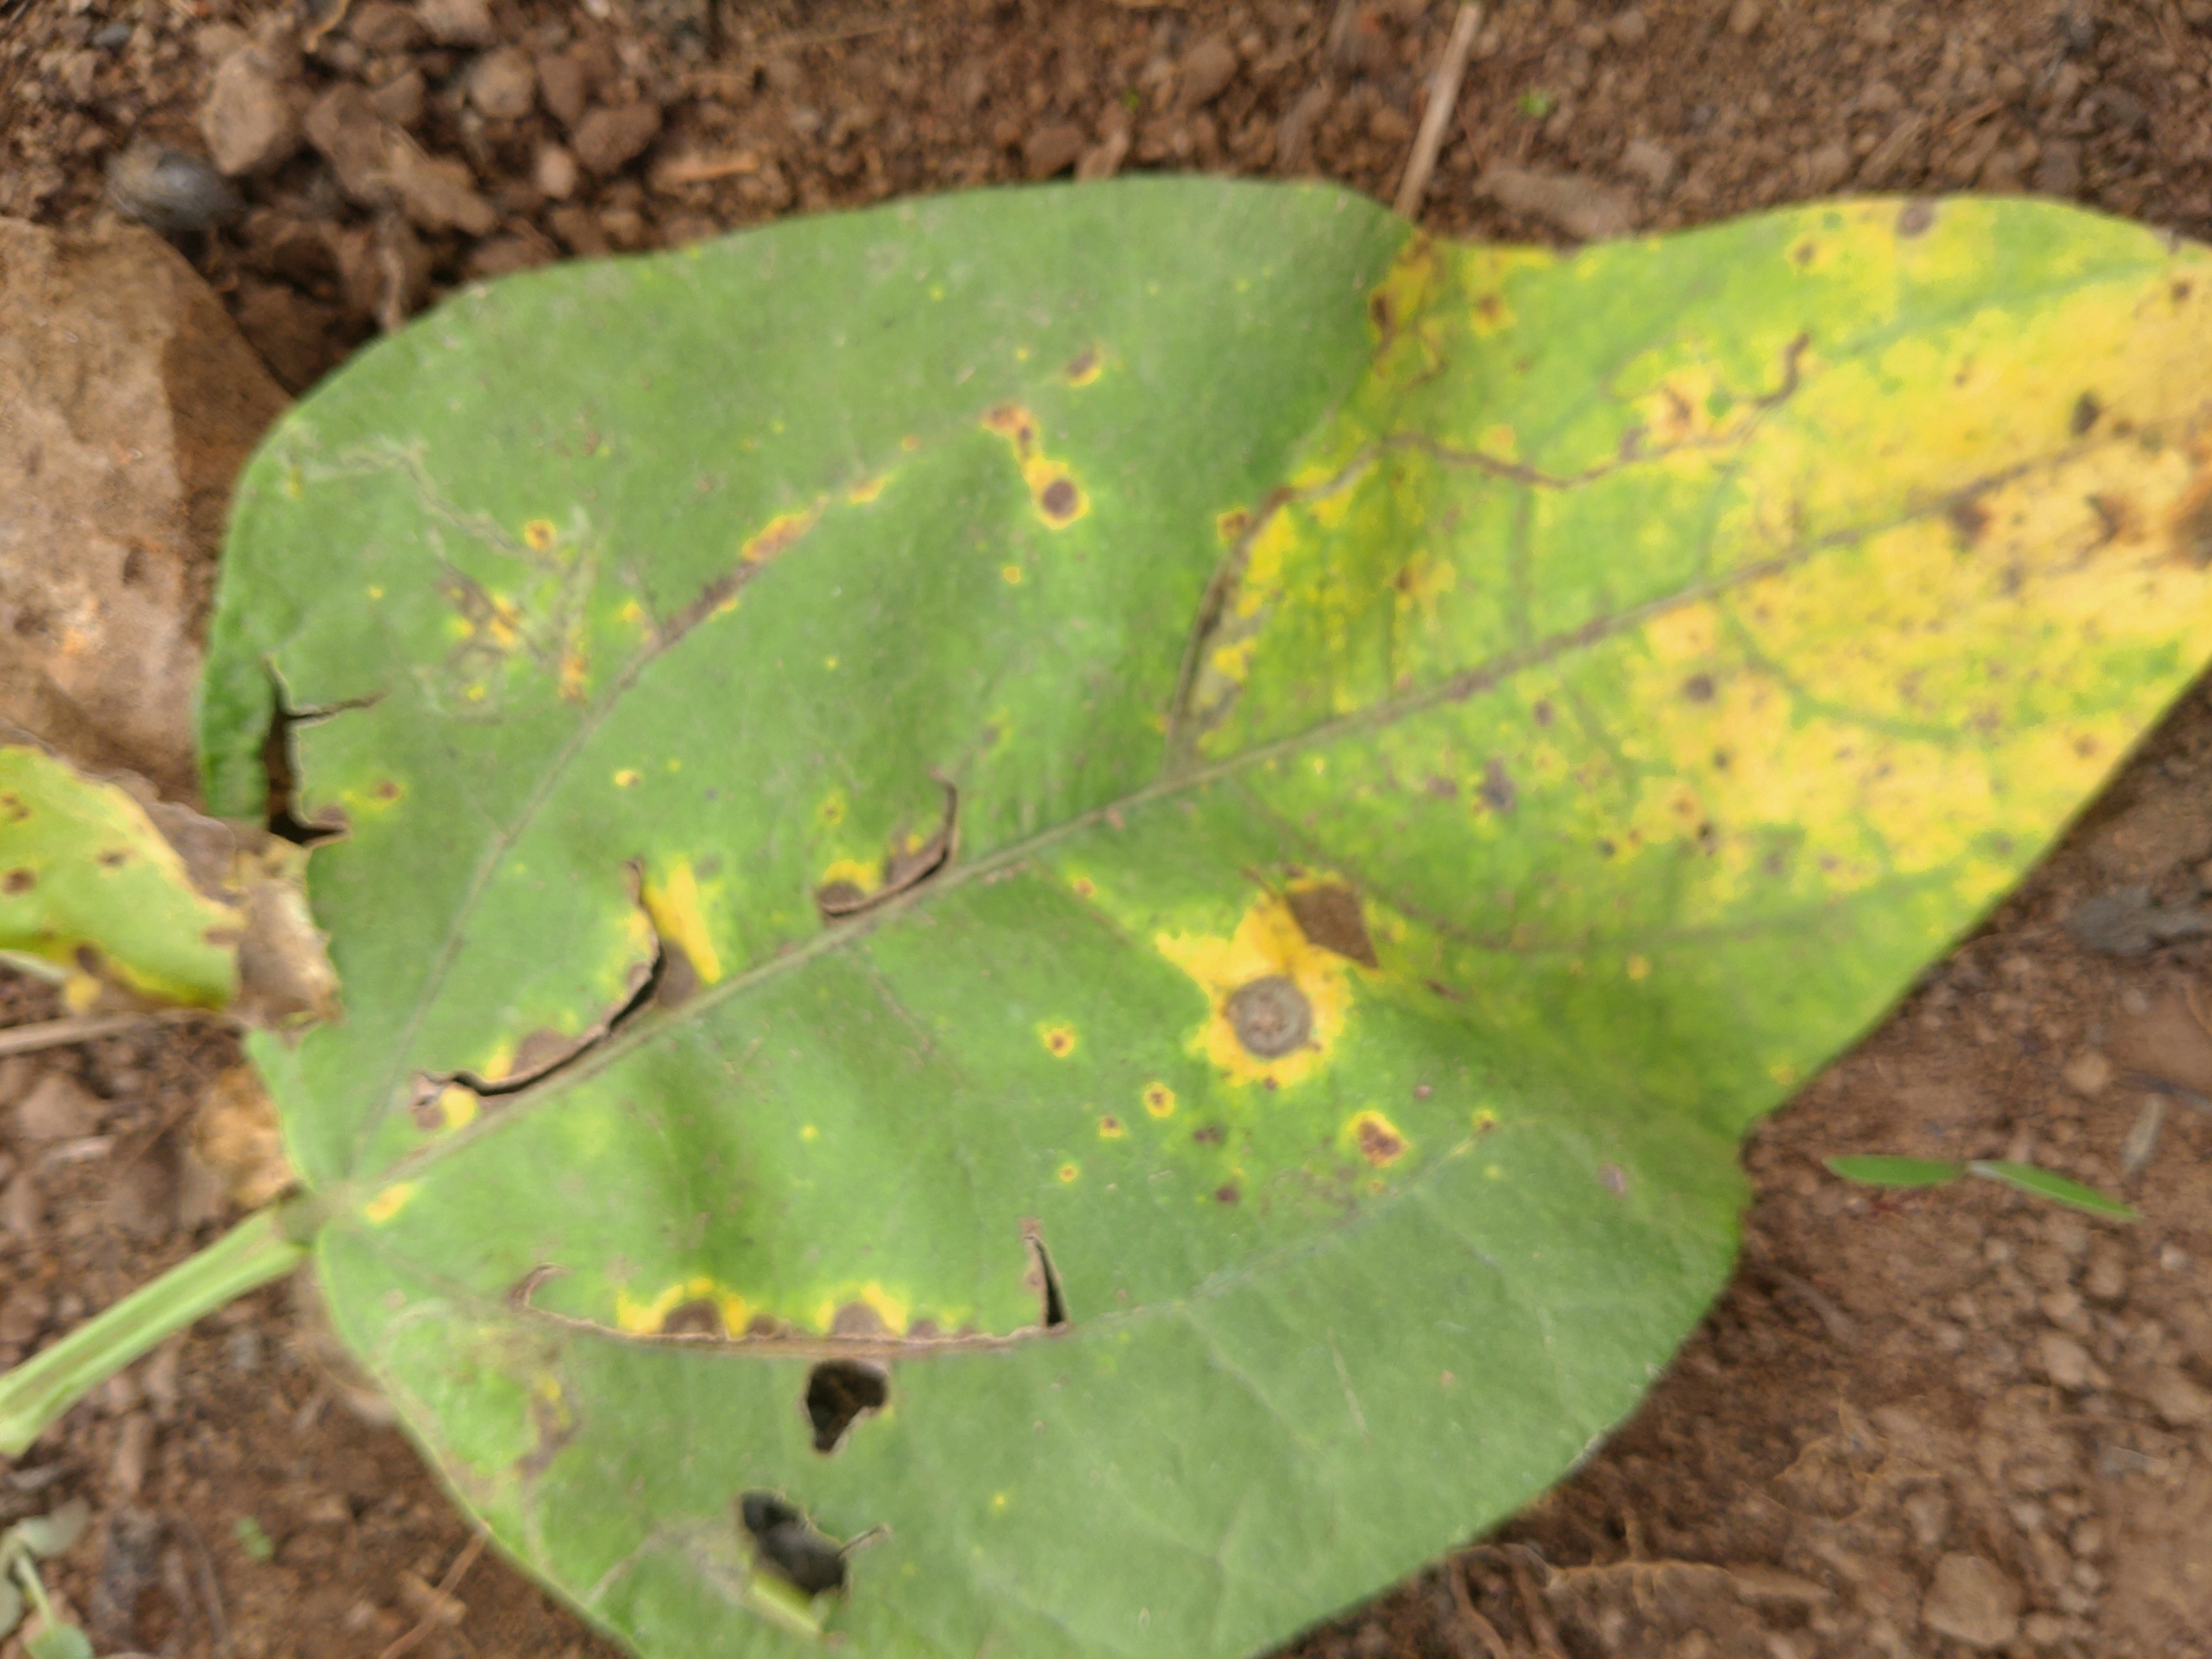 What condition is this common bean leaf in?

rust
